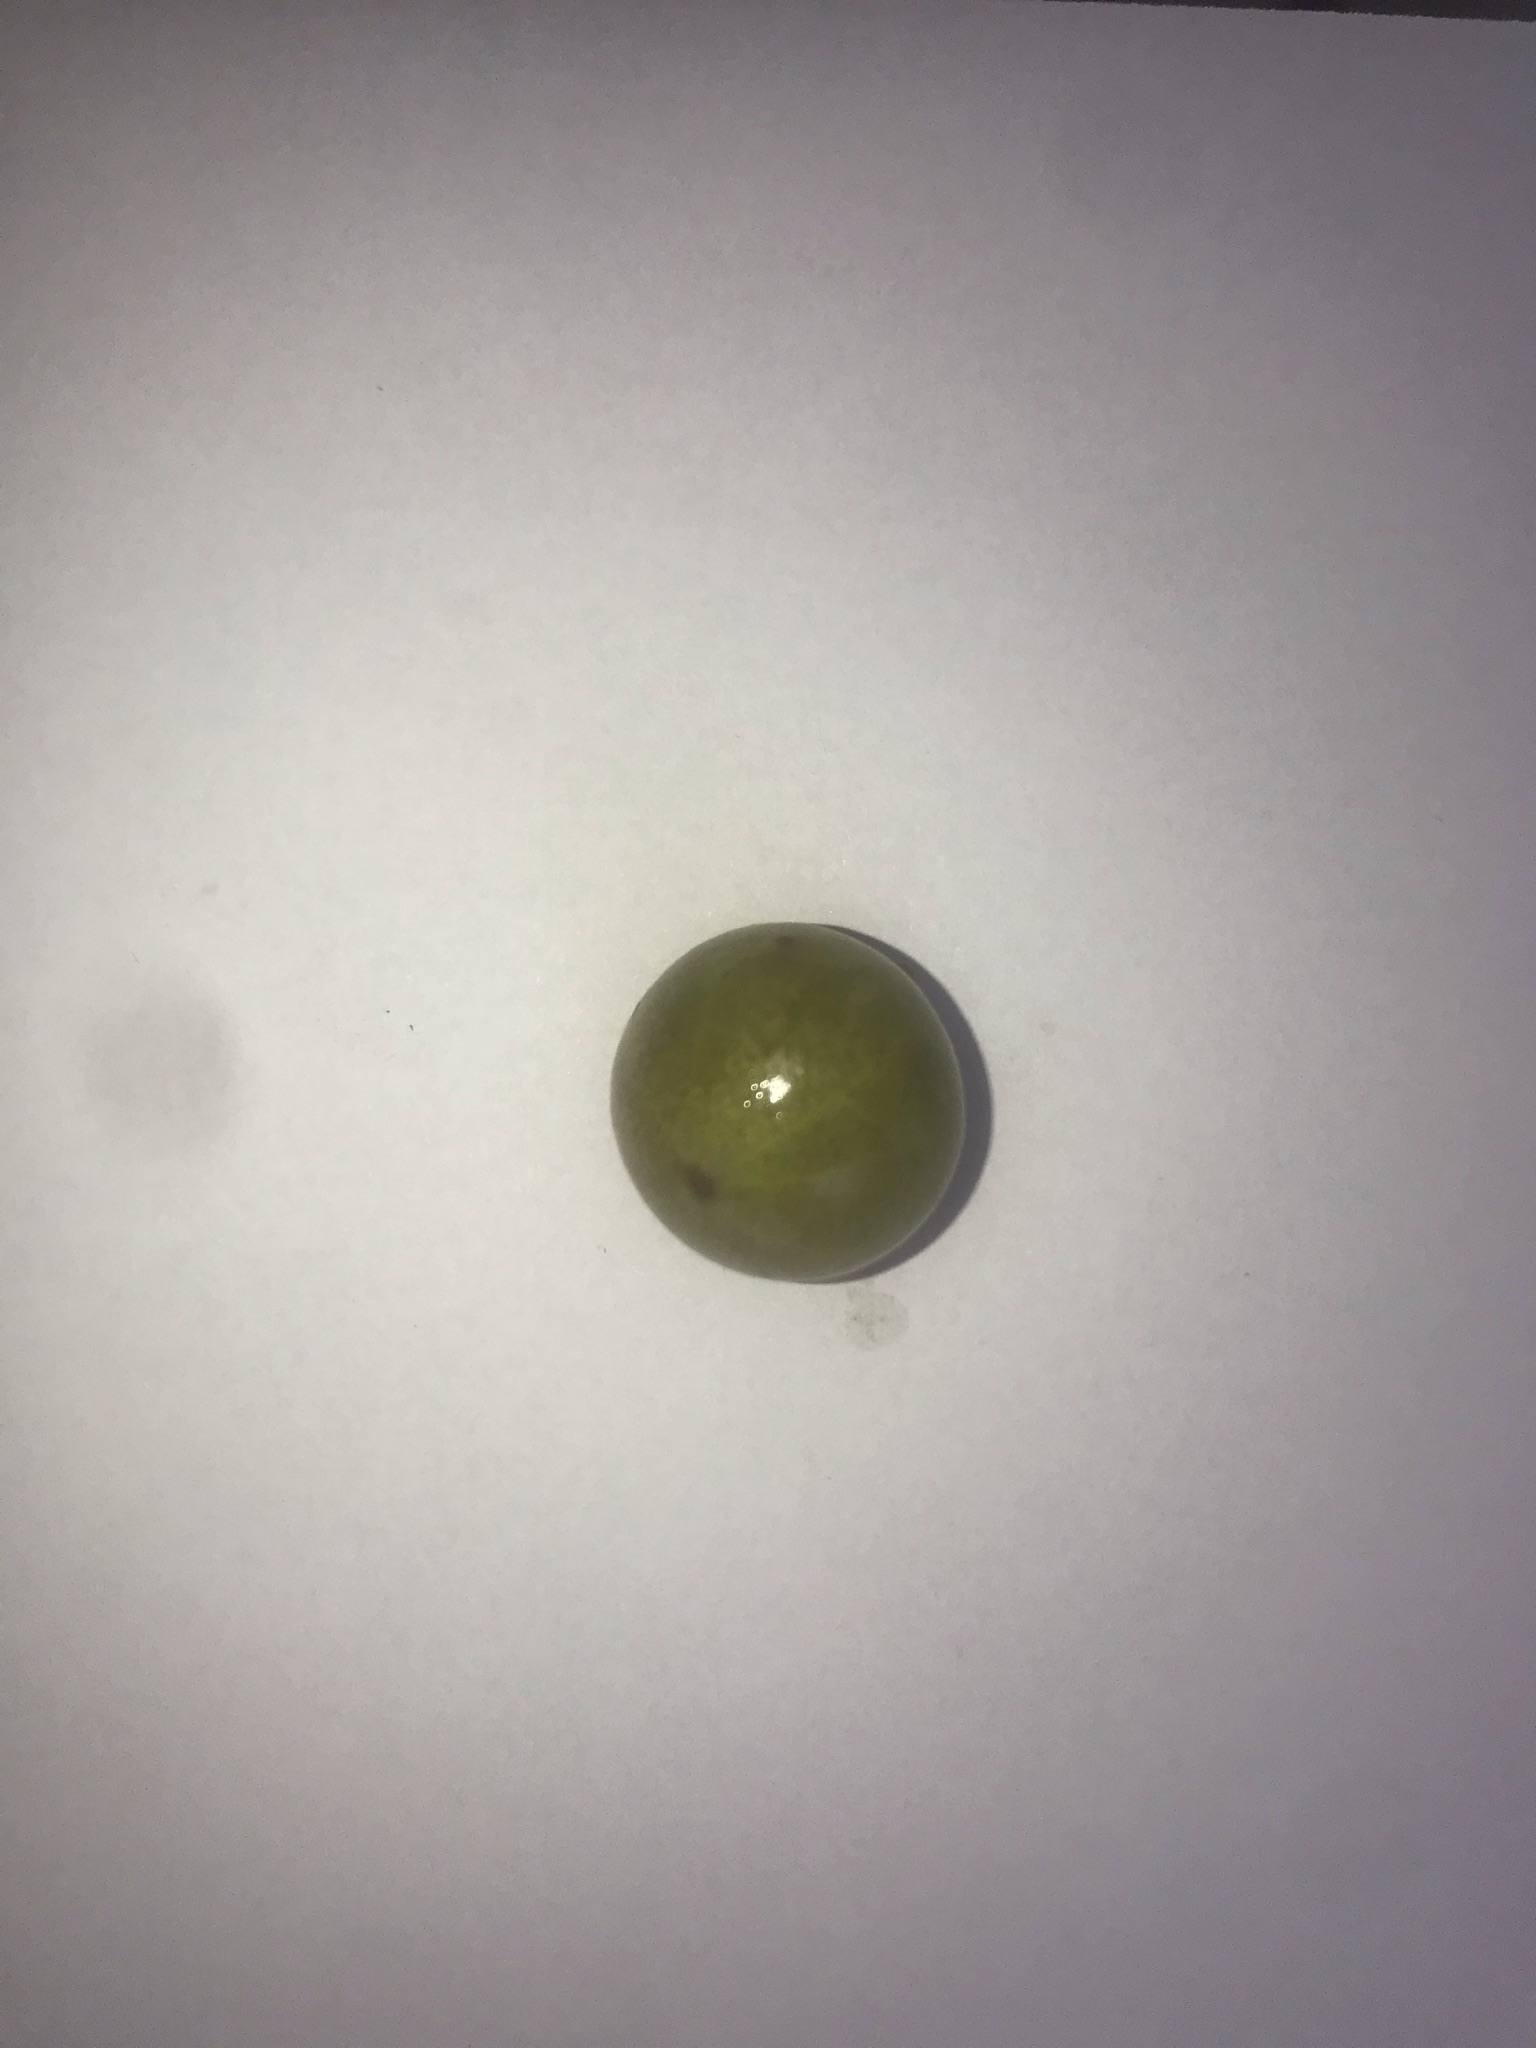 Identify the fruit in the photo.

gabiroba
